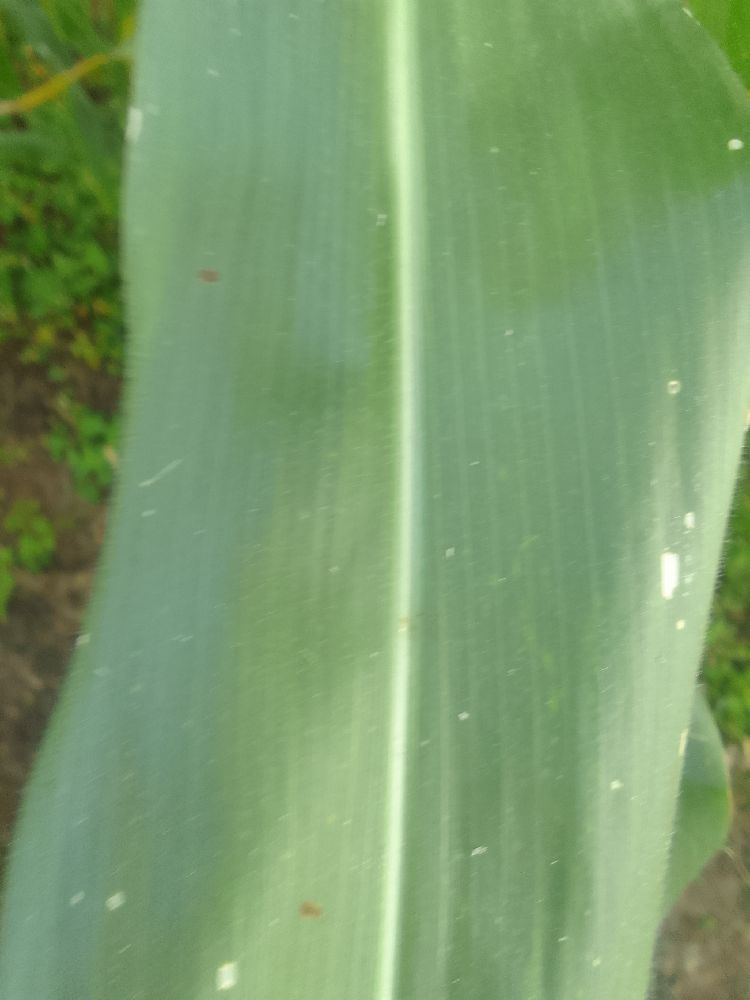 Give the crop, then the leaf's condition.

maize, healthy
